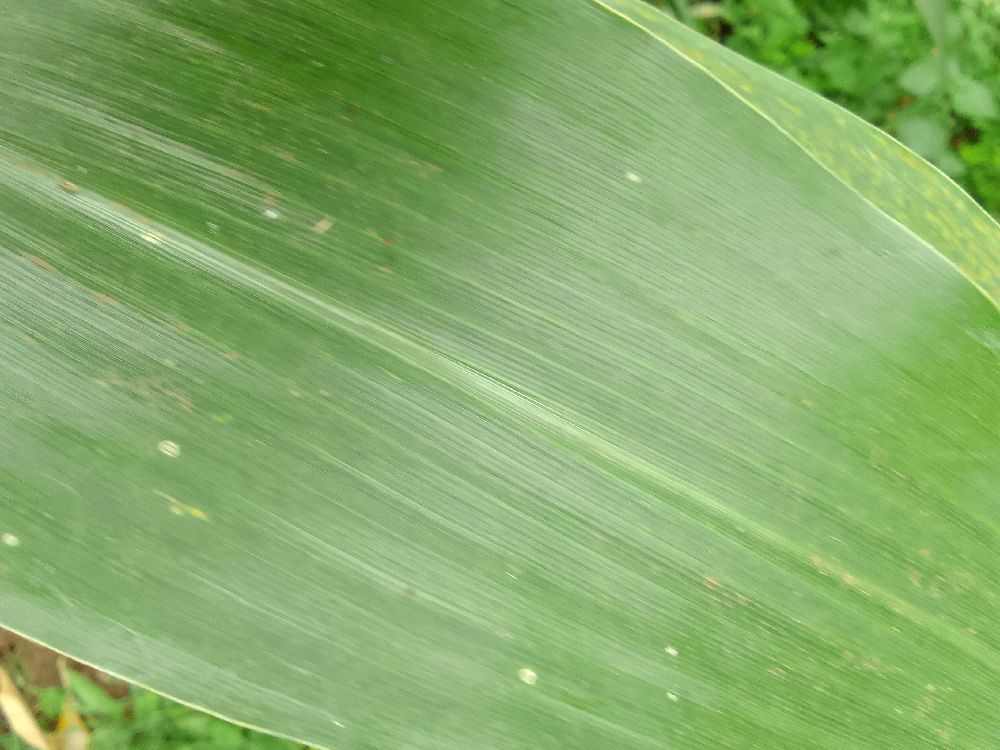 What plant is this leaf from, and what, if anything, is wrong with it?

maize, healthy
